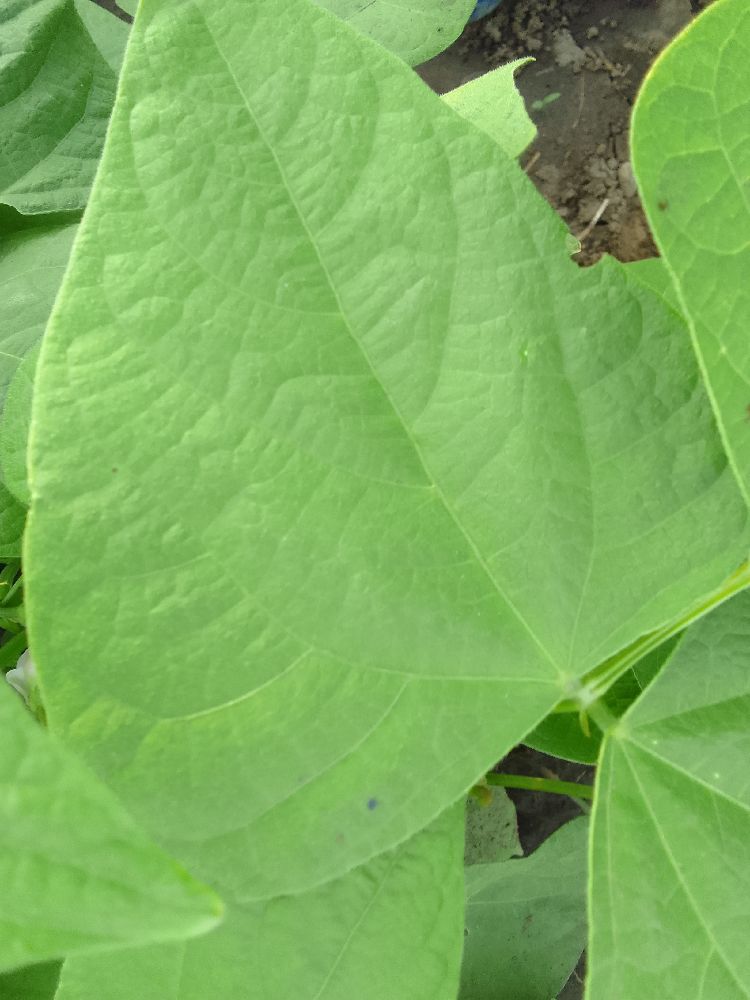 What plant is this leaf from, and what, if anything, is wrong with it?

common bean, healthy
